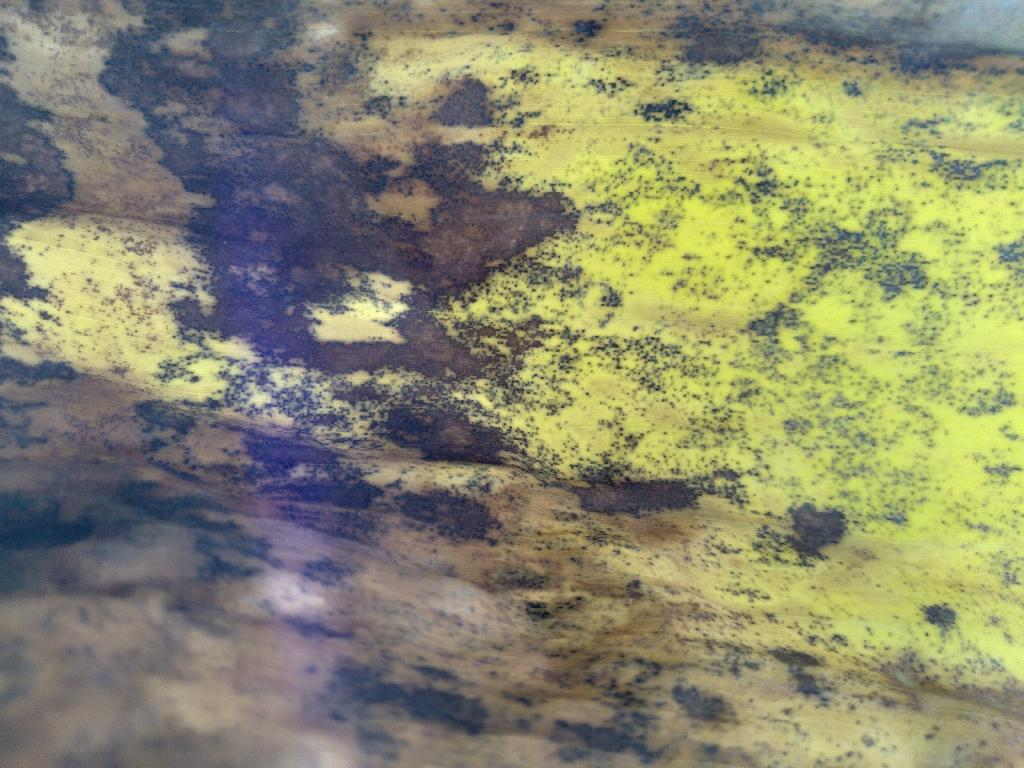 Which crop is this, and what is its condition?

banana, black sigatoka
